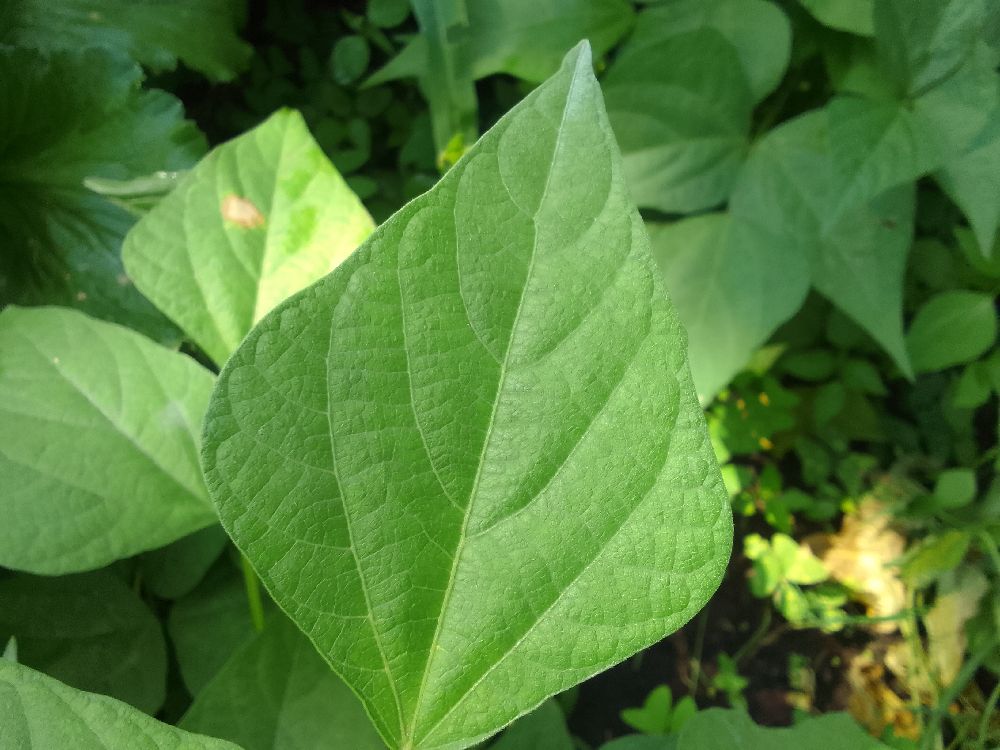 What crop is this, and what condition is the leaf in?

common bean, healthy
